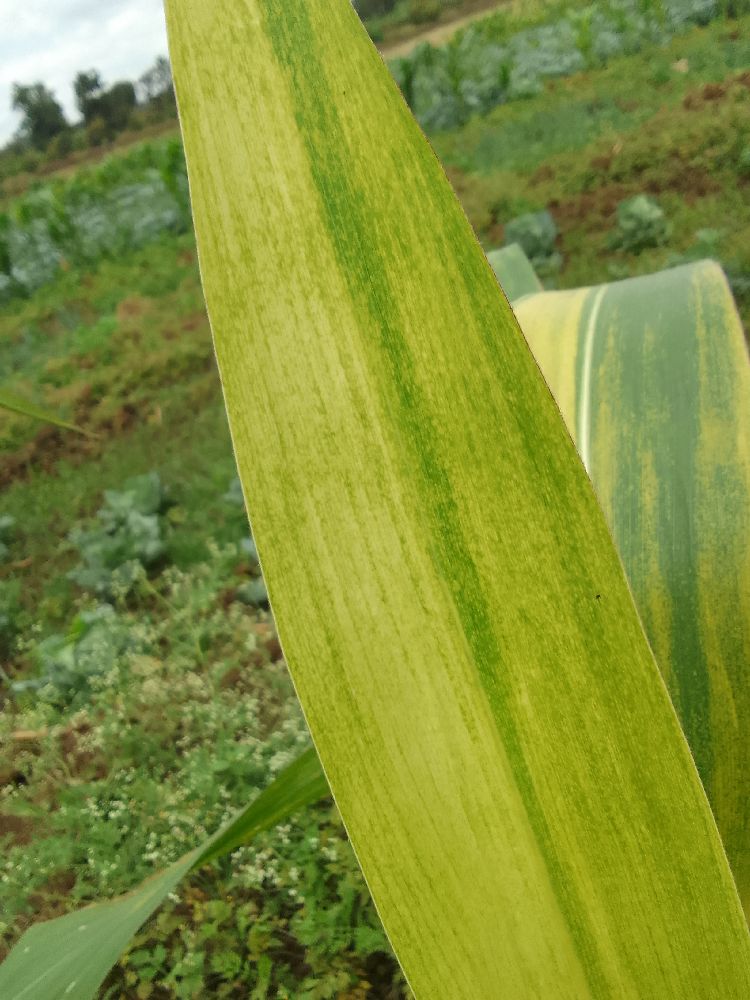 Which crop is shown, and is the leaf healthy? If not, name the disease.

maize, maize lethal necrosis
